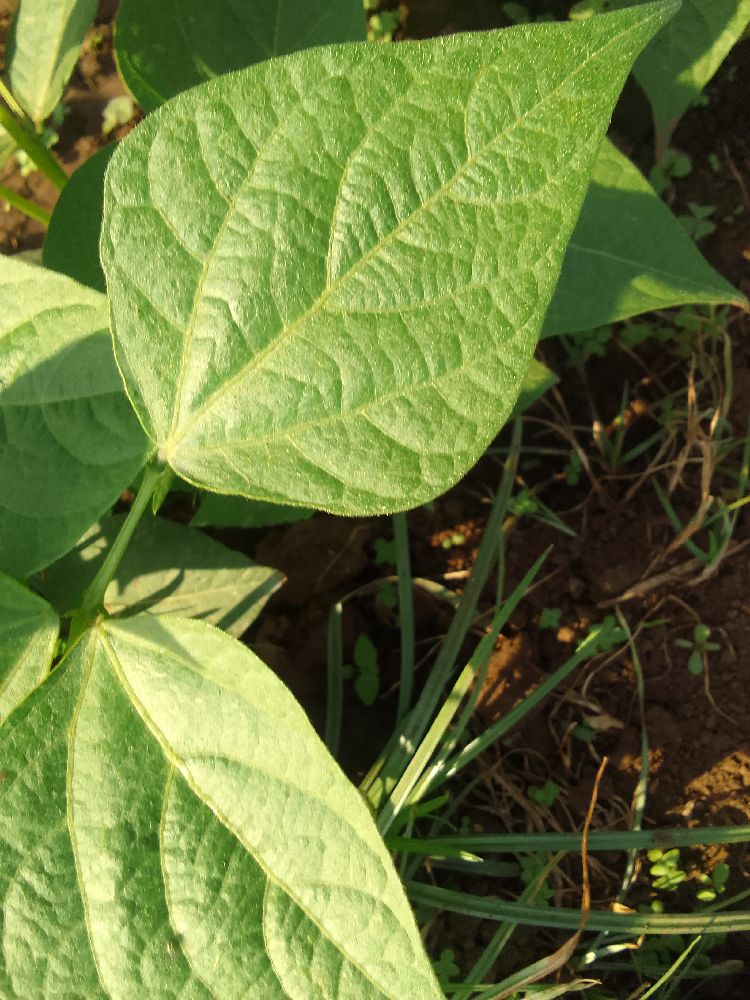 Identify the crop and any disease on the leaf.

common bean, healthy
